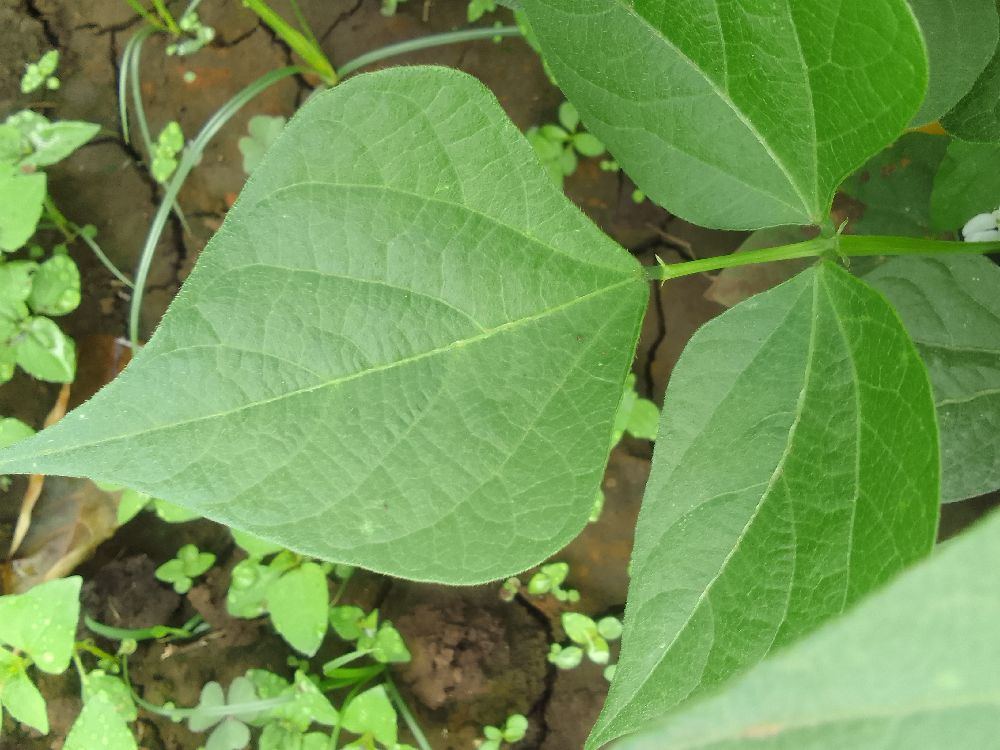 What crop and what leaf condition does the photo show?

common bean, healthy
